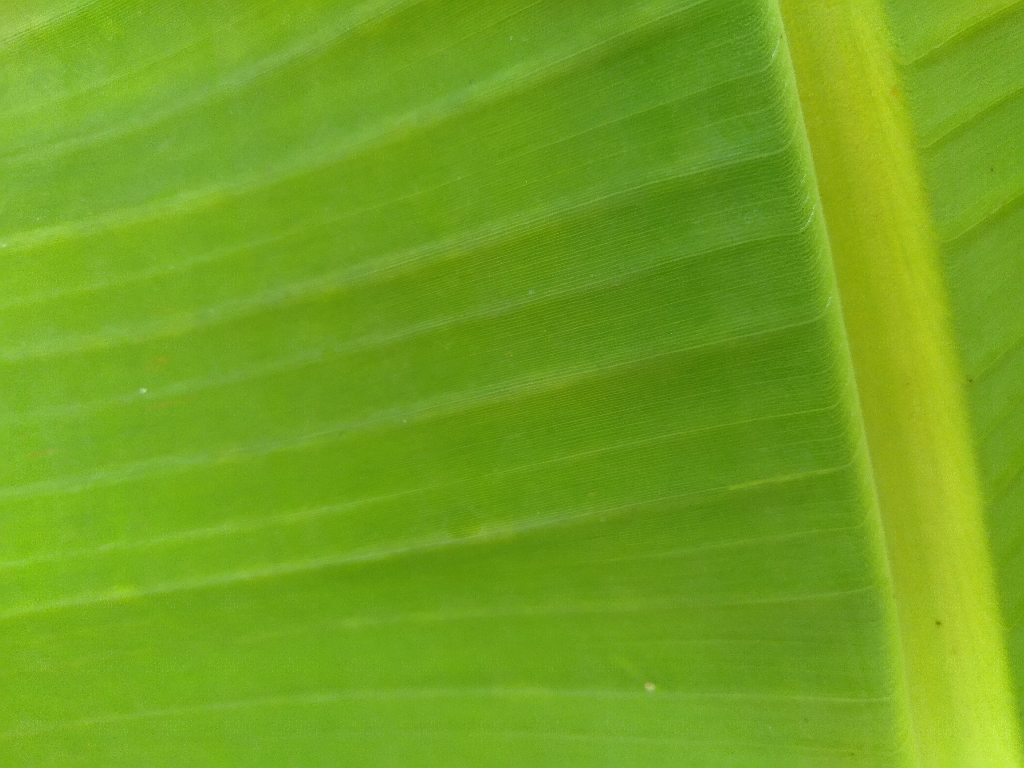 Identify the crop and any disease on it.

banana, healthy
